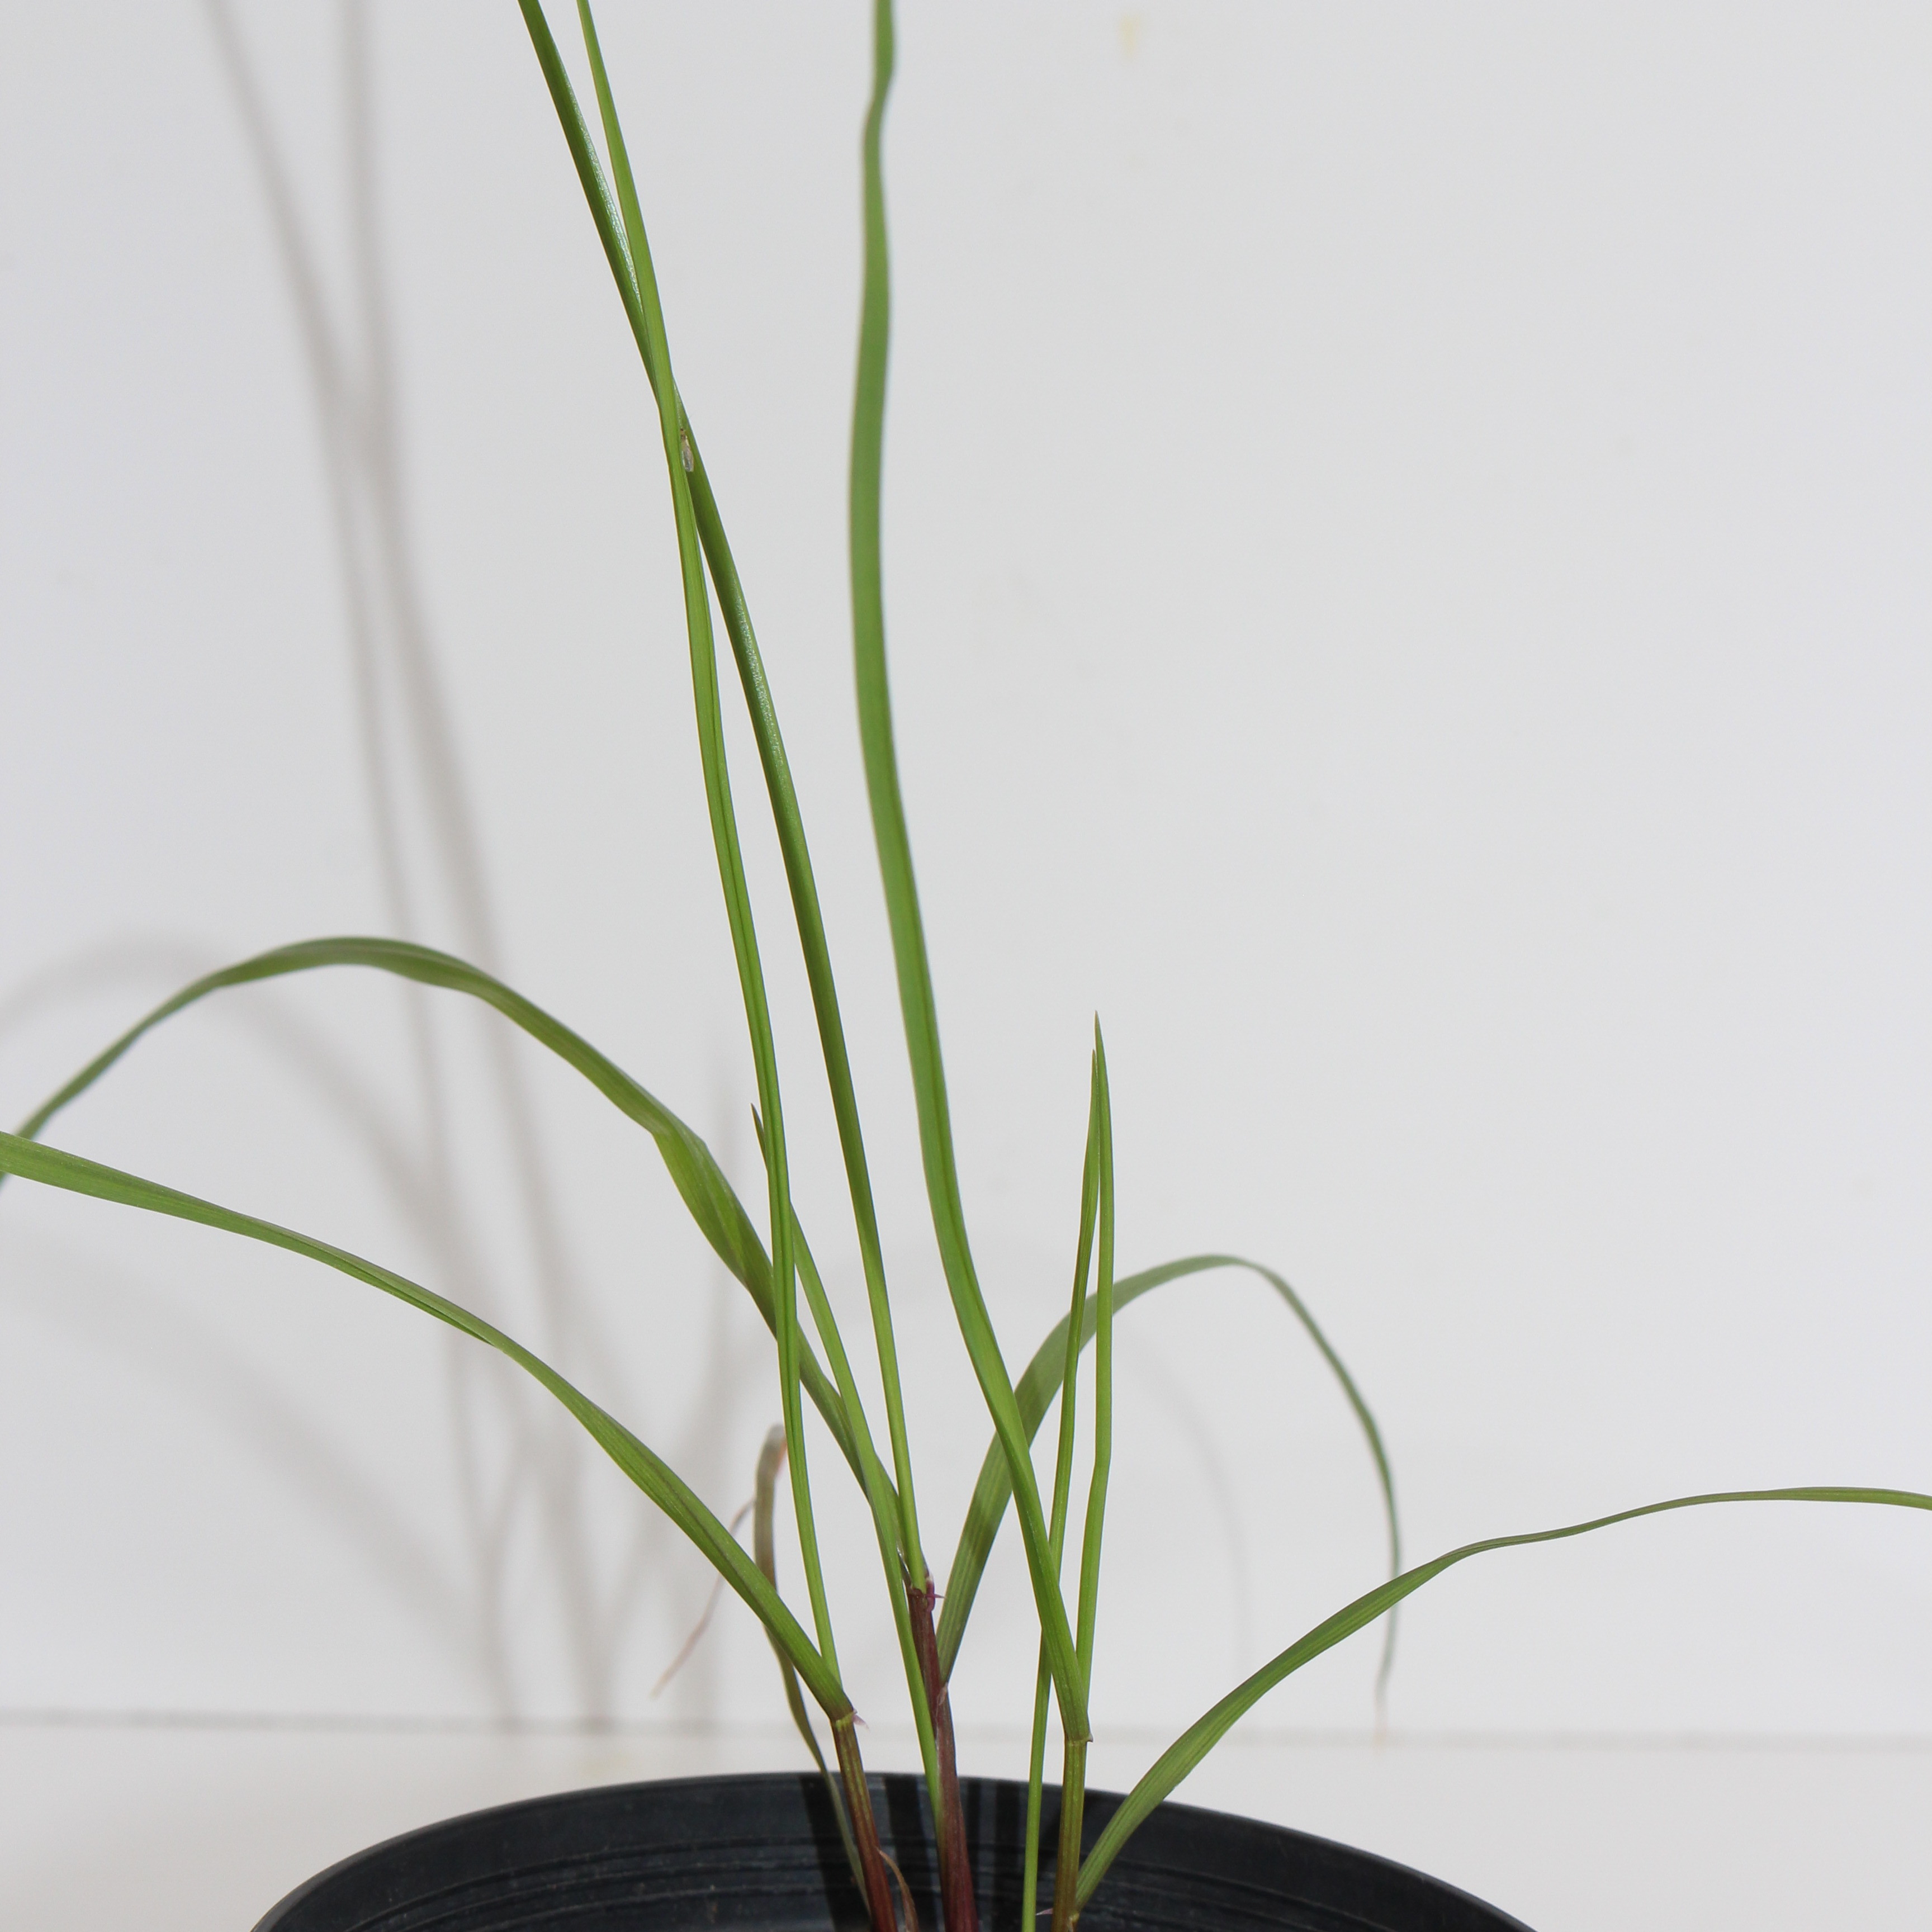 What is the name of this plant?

Lolium multiflorum
